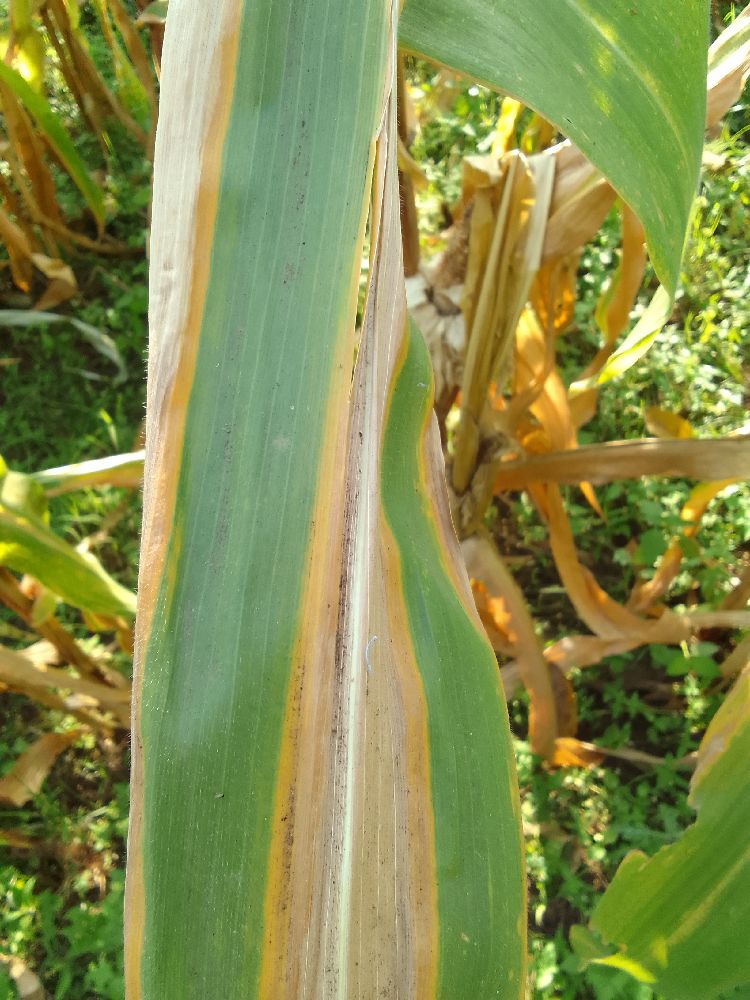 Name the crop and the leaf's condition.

maize, maize lethal necrosis
